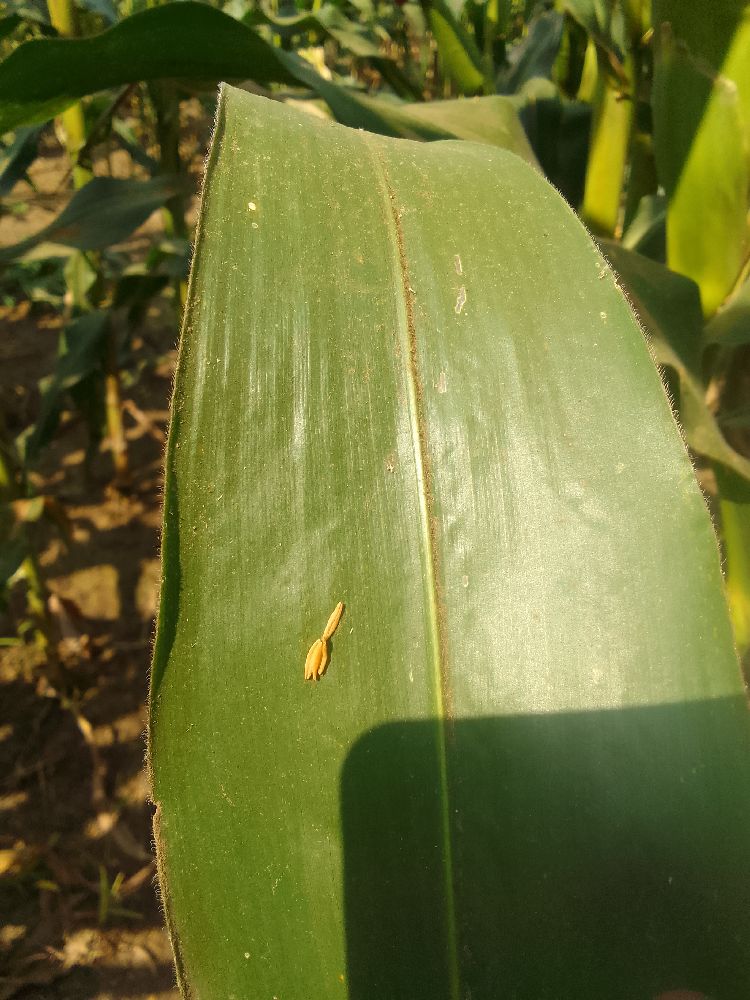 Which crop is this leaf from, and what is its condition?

maize, healthy
